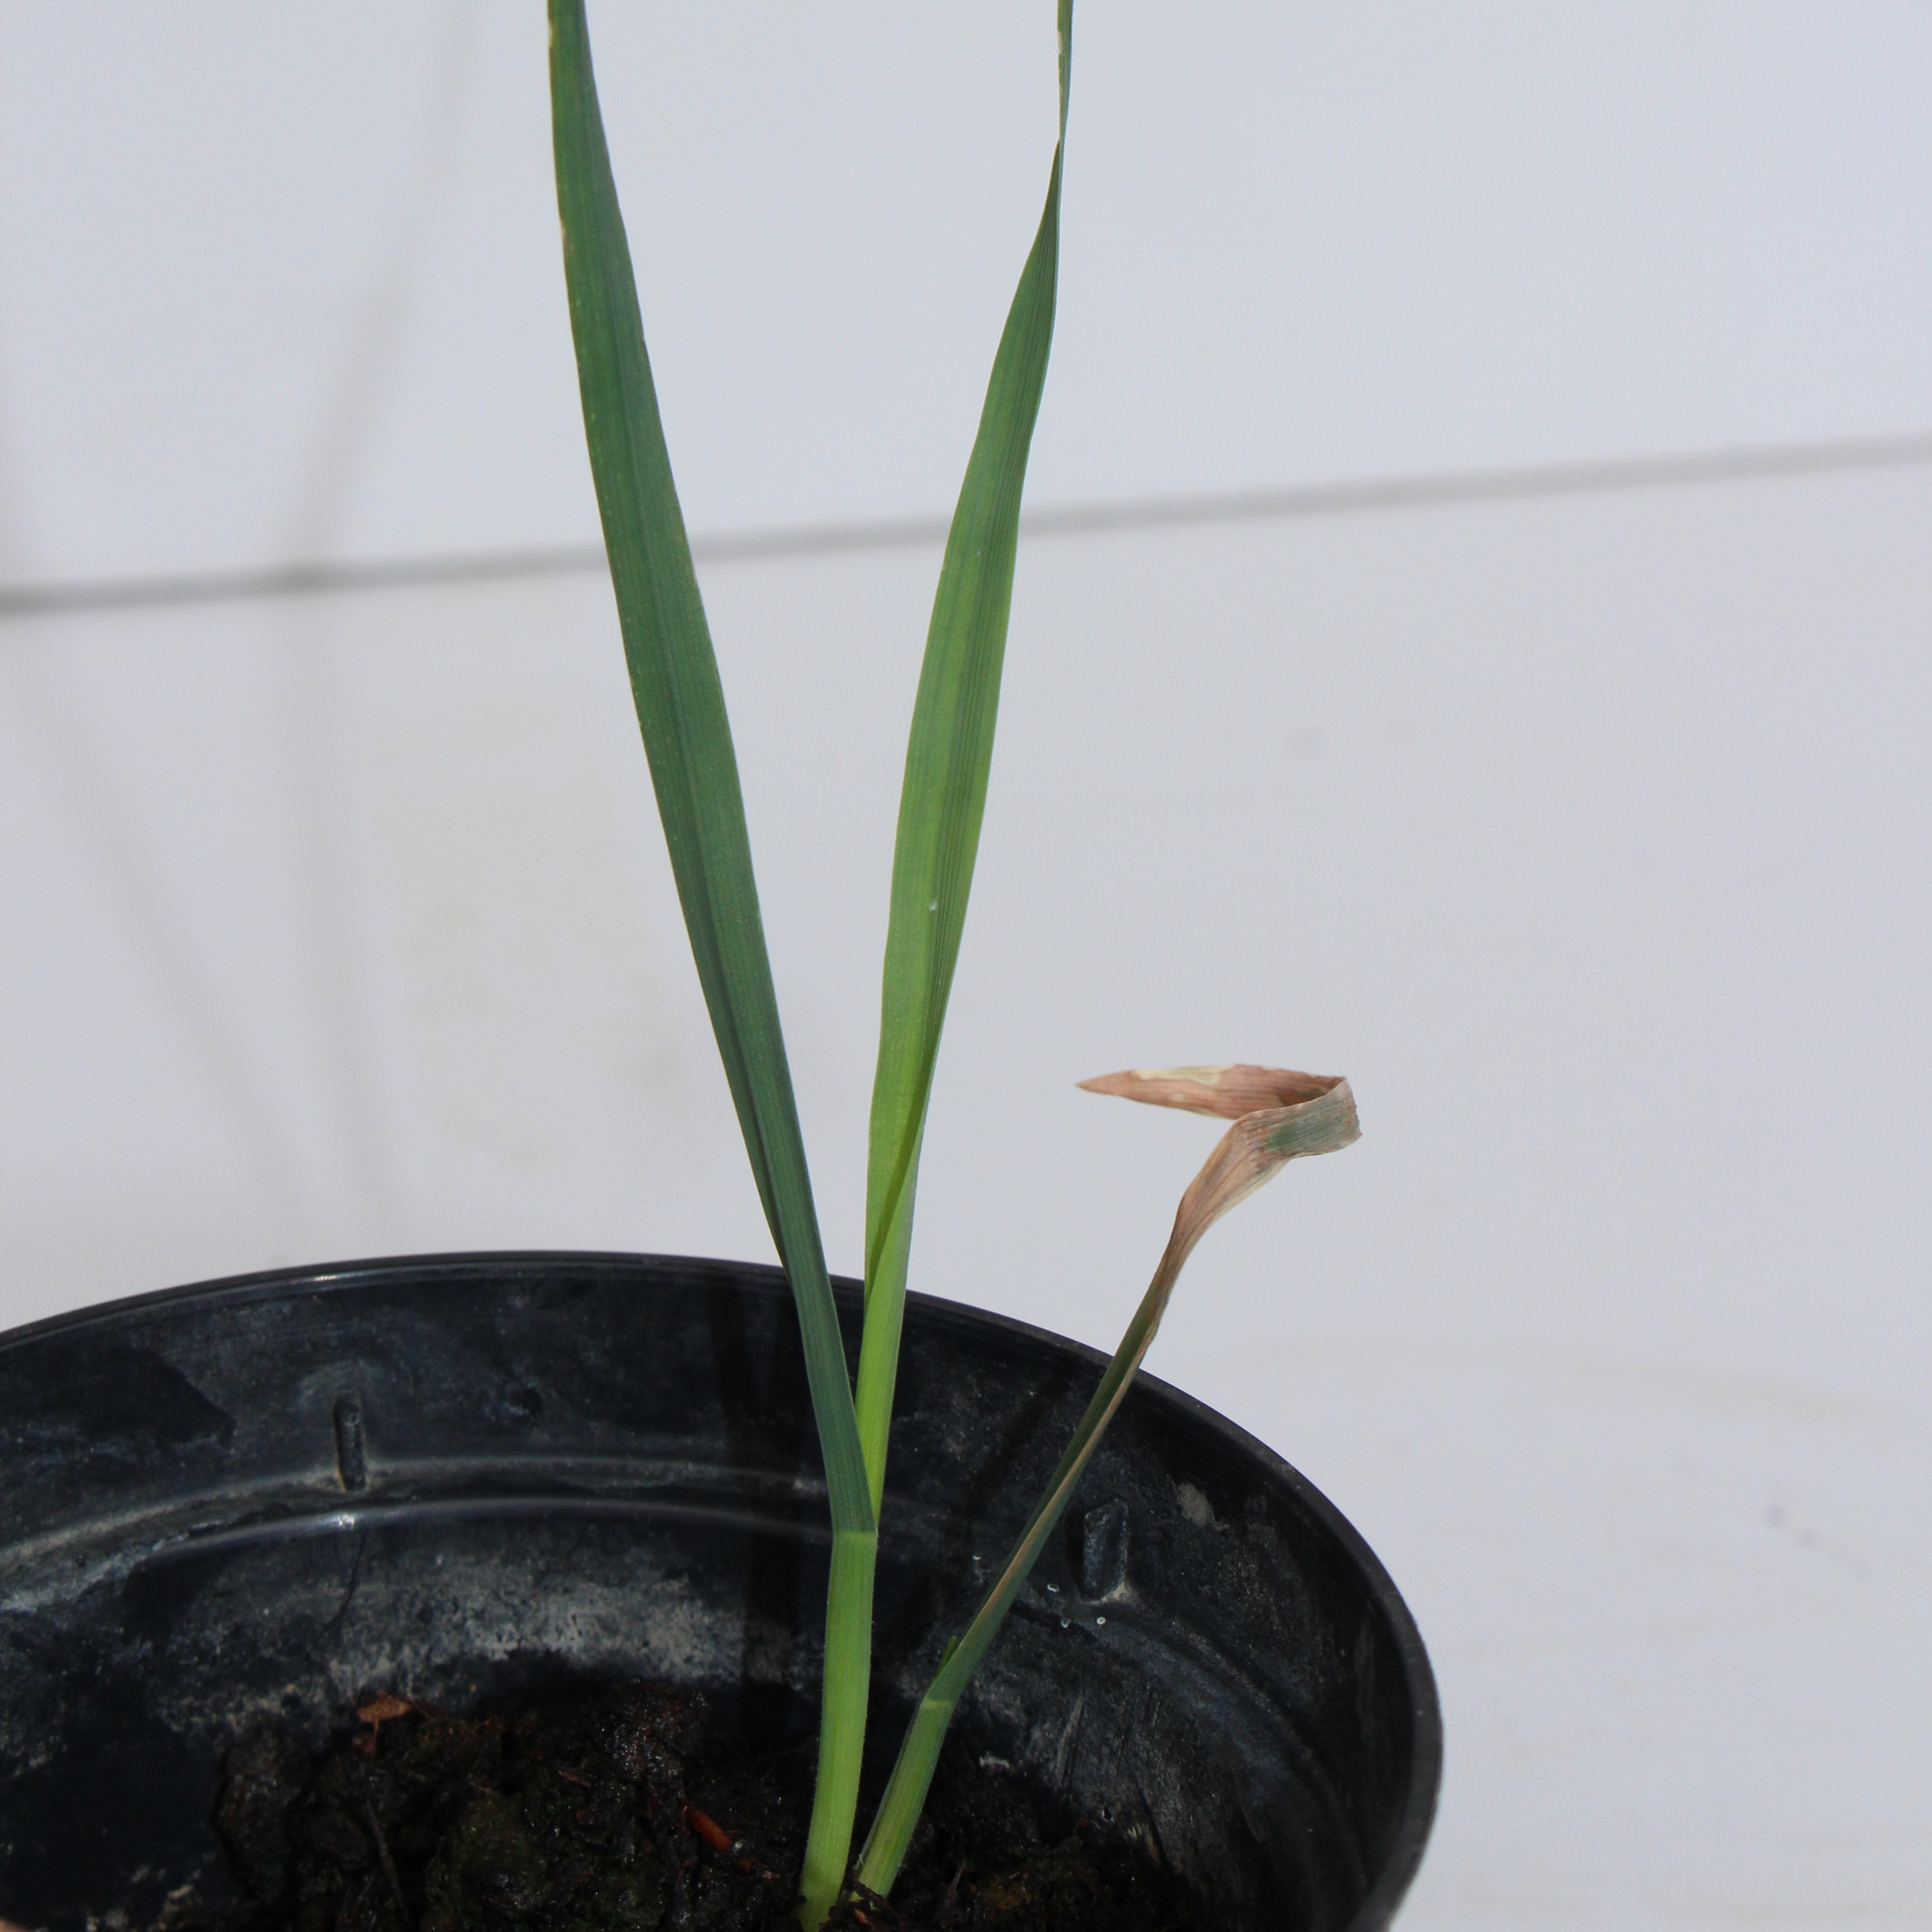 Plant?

Avena sterilis
